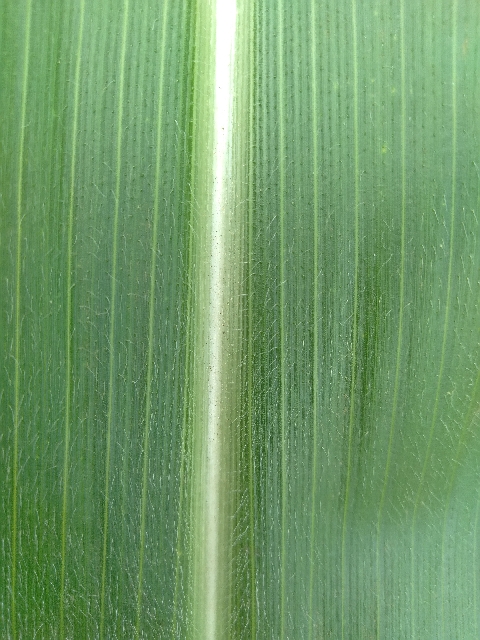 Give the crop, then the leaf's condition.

maize, healthy
